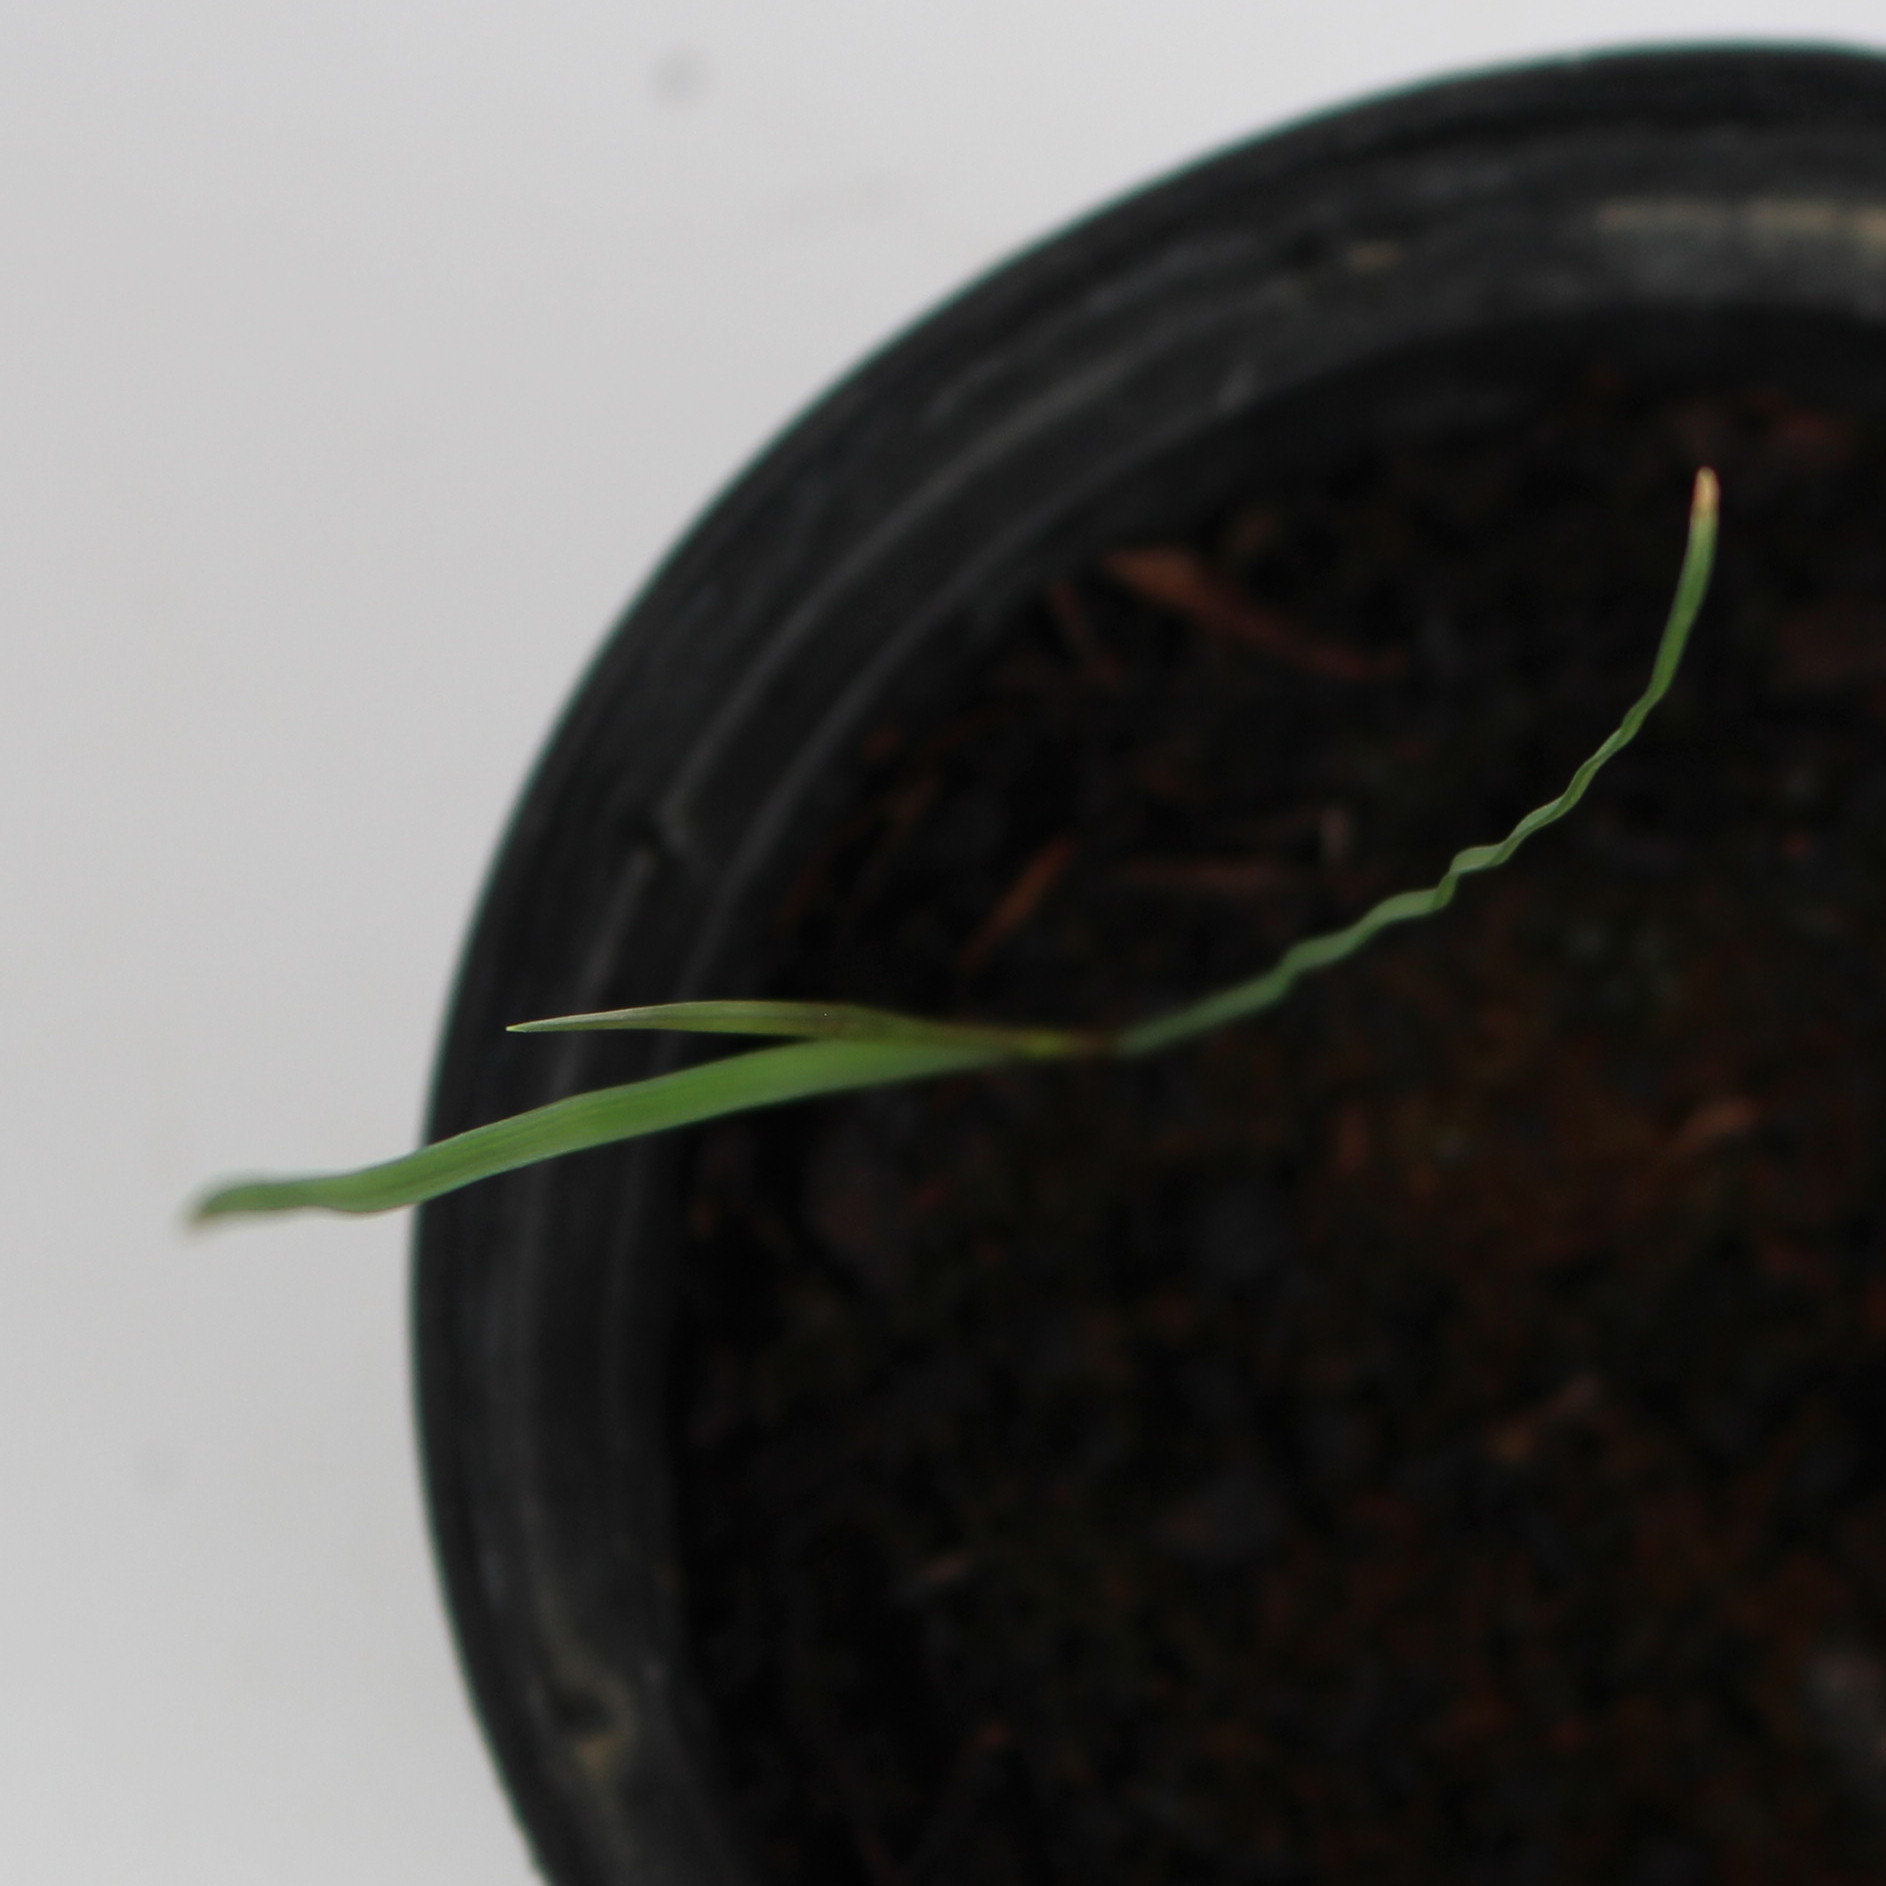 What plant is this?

Lolium multiflorum
